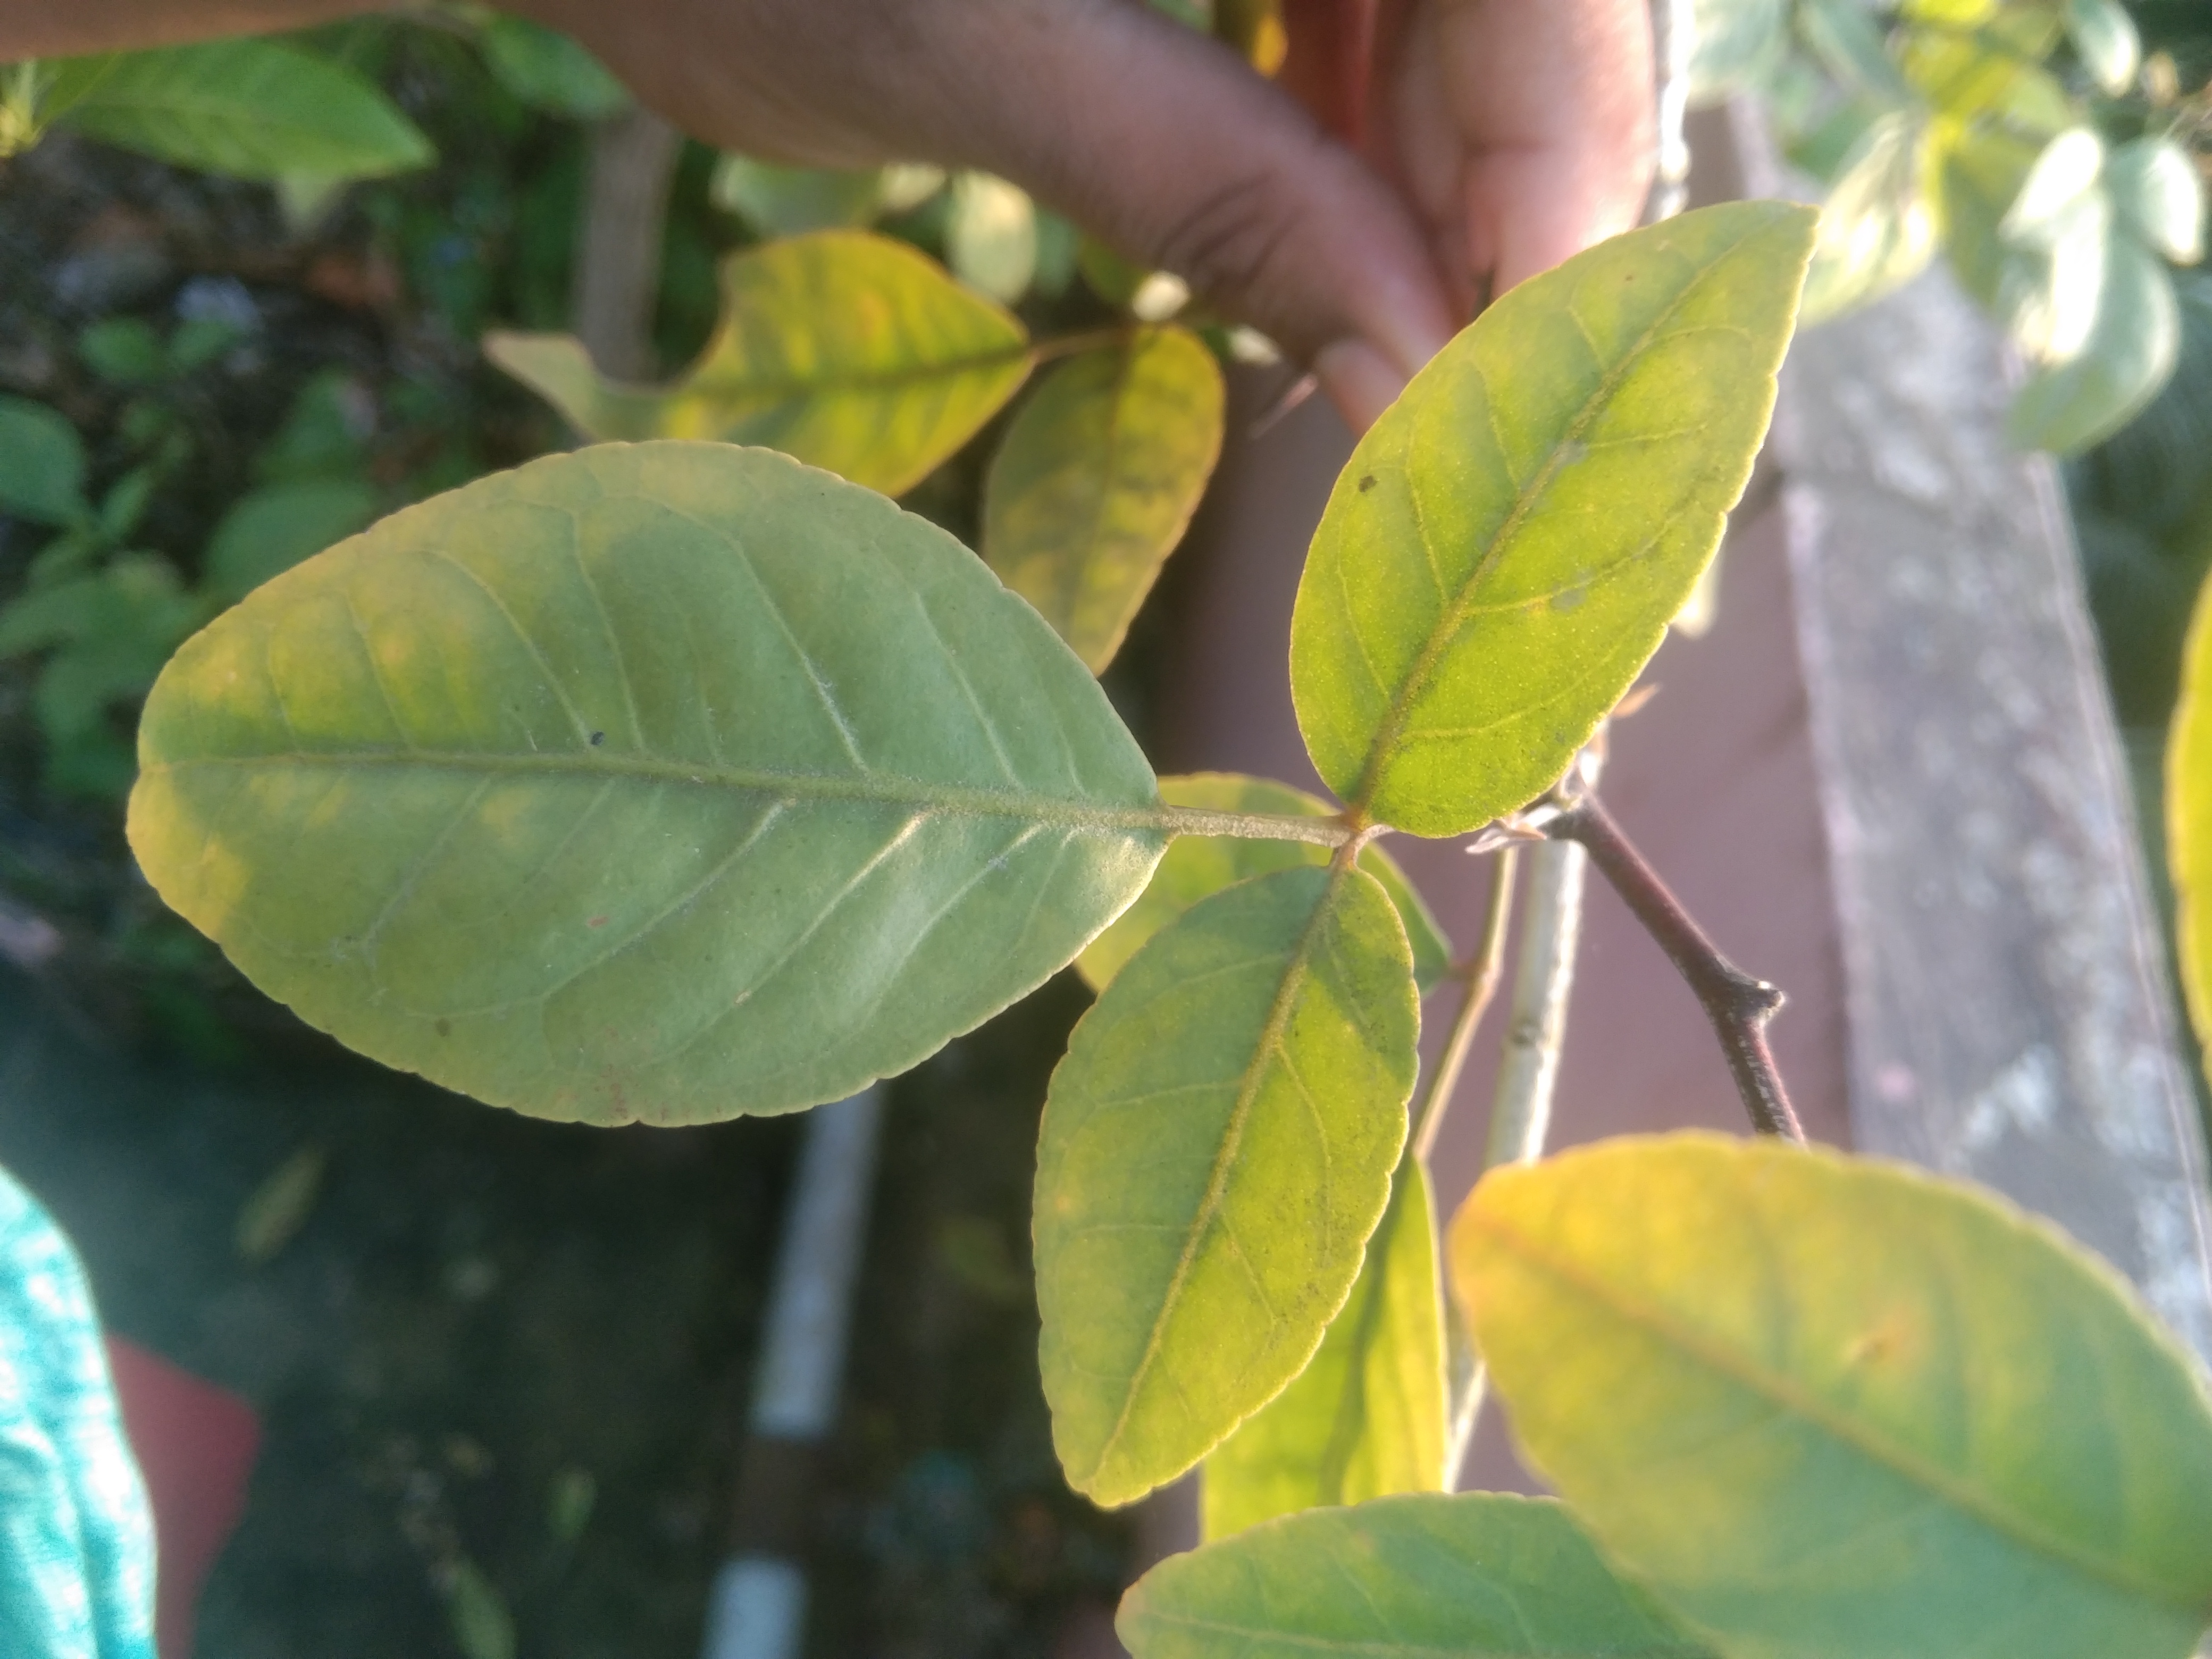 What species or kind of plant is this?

wood apple
